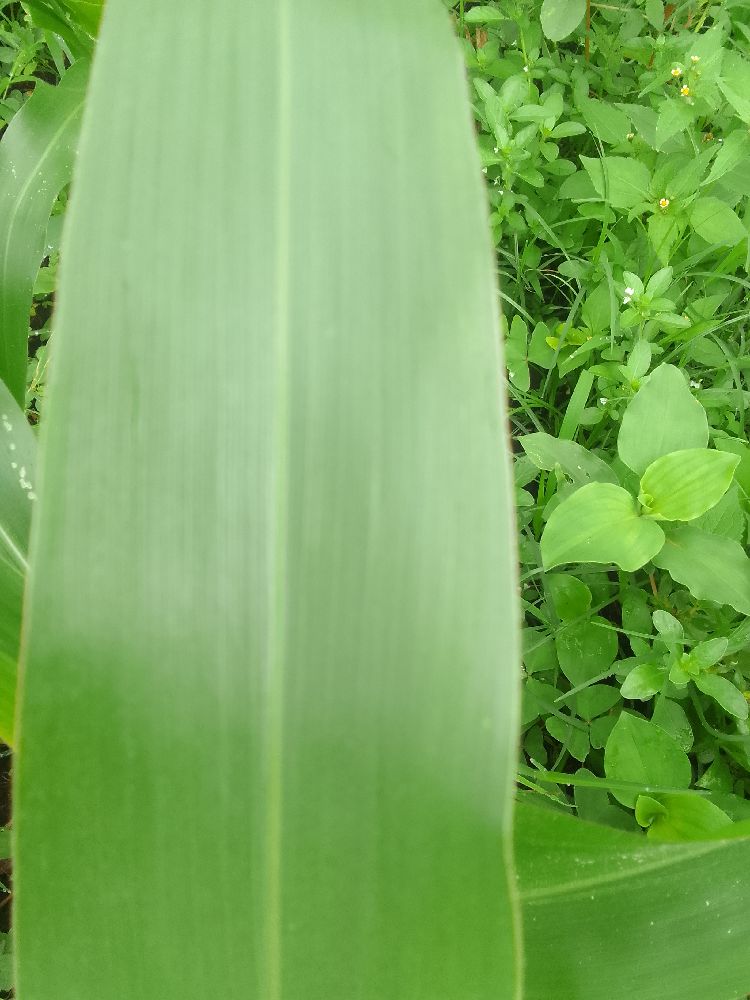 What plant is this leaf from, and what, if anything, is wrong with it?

maize, healthy
